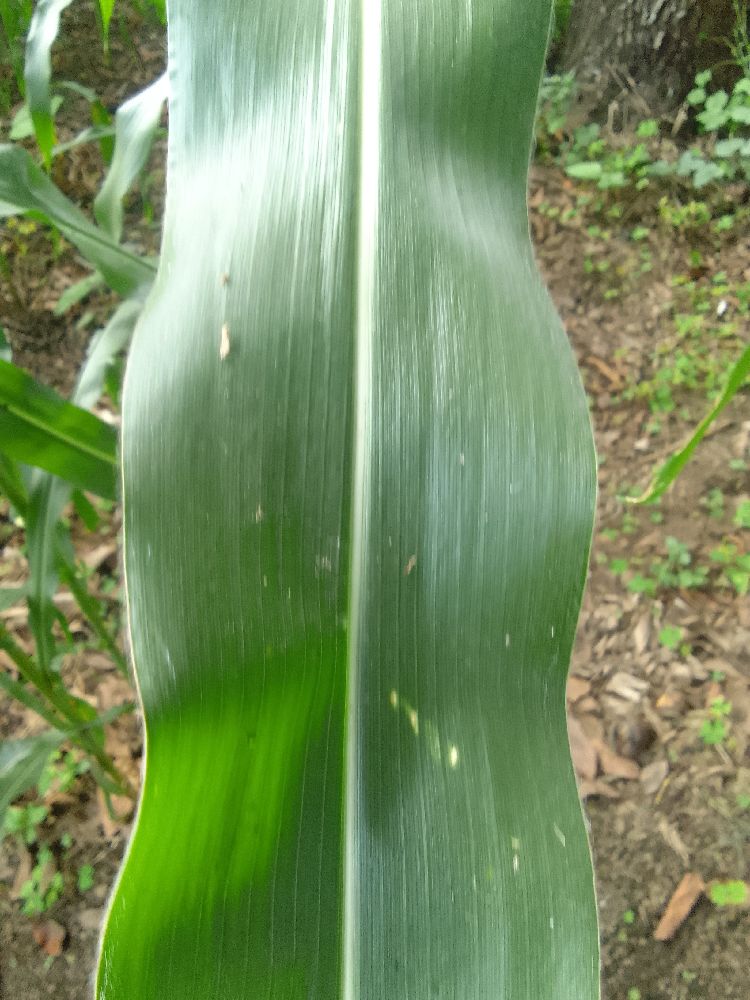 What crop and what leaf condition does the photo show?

maize, healthy
